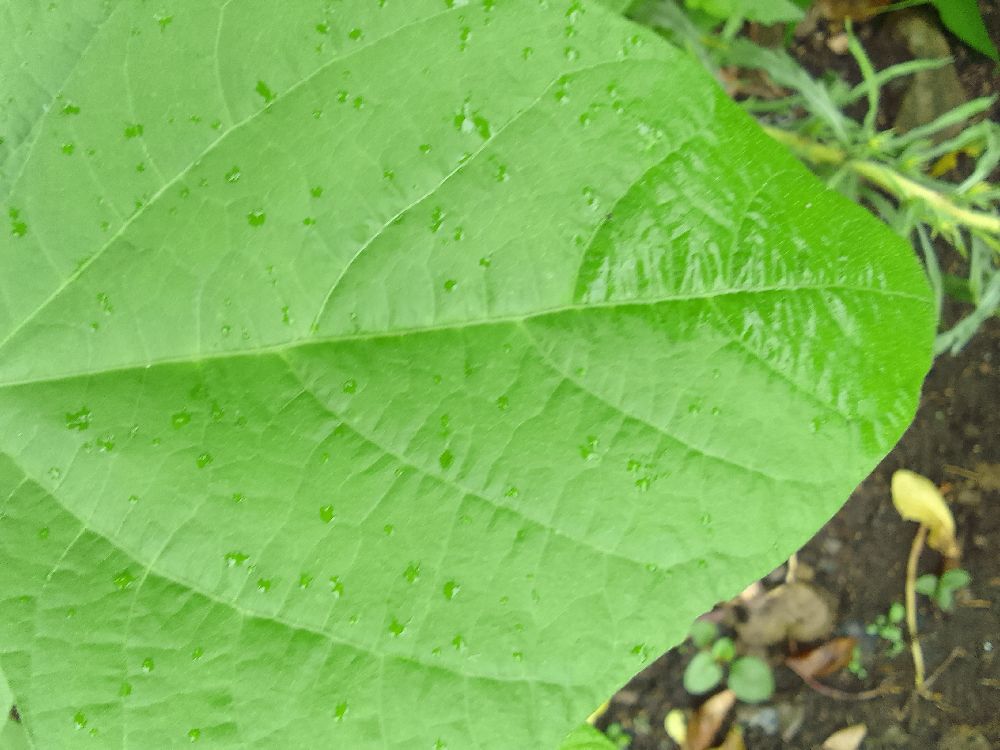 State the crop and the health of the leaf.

common bean, healthy
